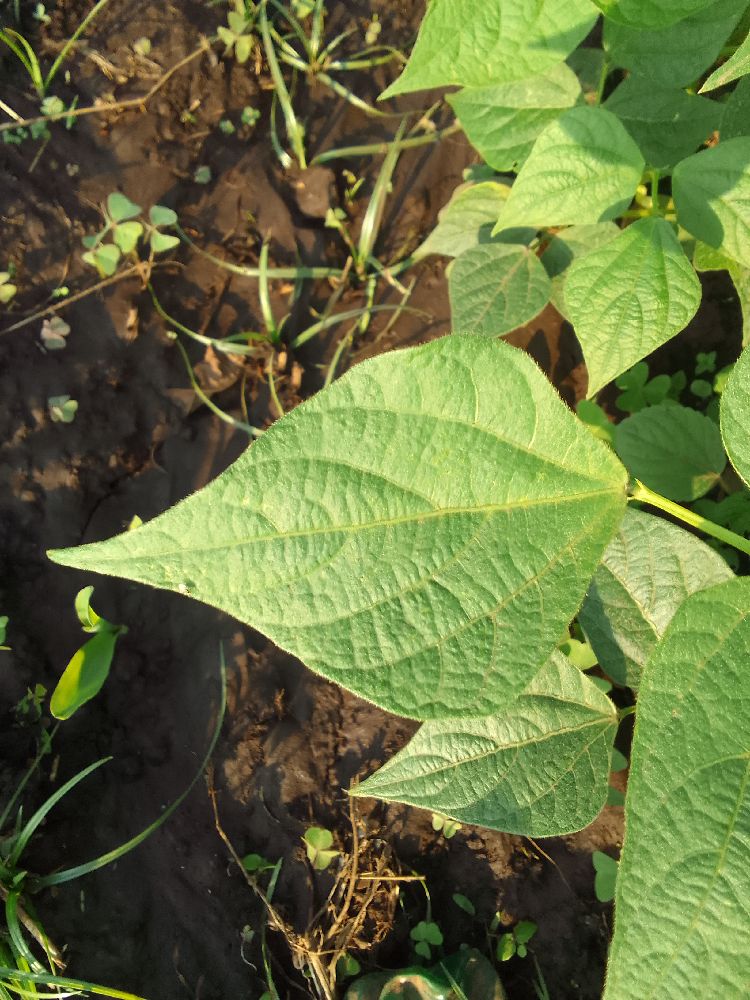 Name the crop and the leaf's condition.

common bean, healthy
